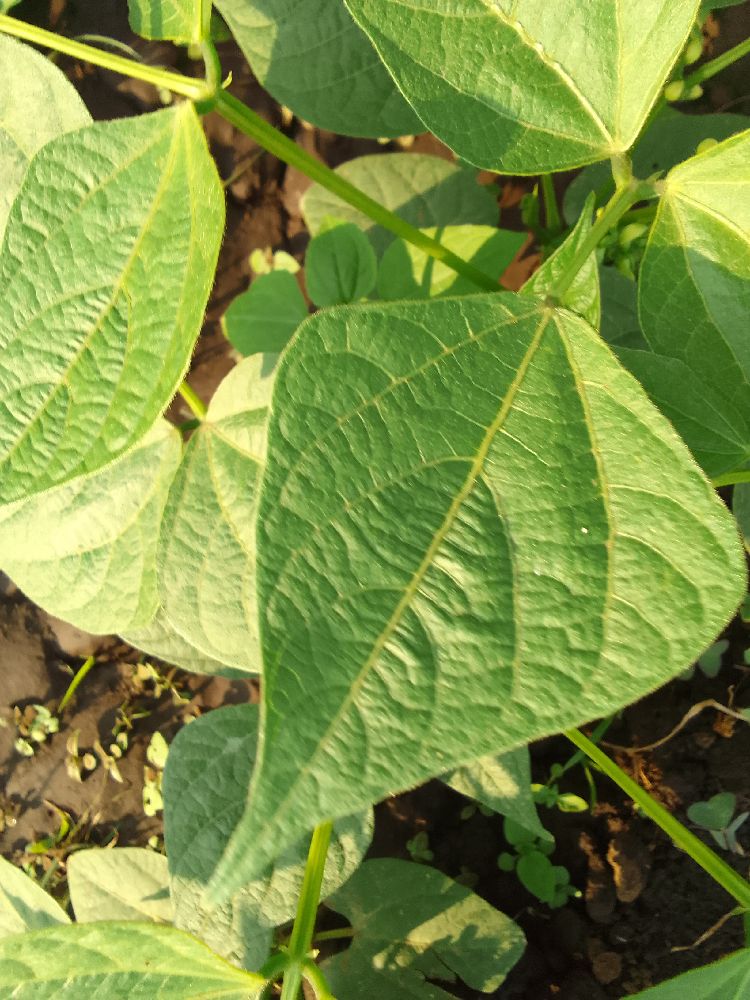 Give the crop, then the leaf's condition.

common bean, healthy
